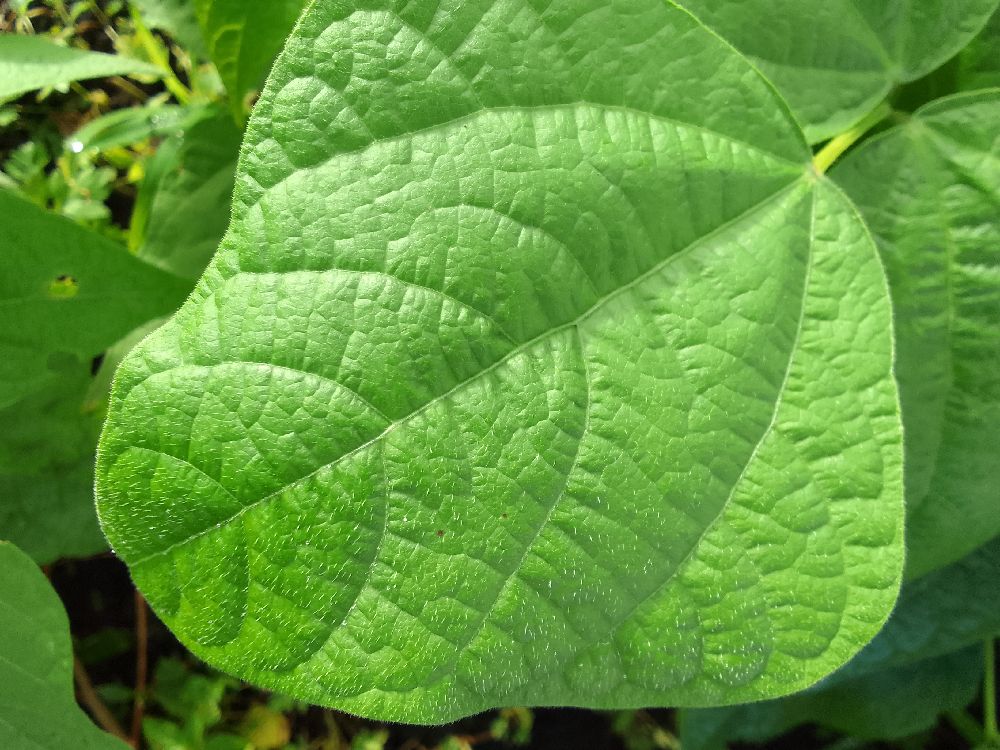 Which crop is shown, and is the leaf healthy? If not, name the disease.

common bean, healthy
